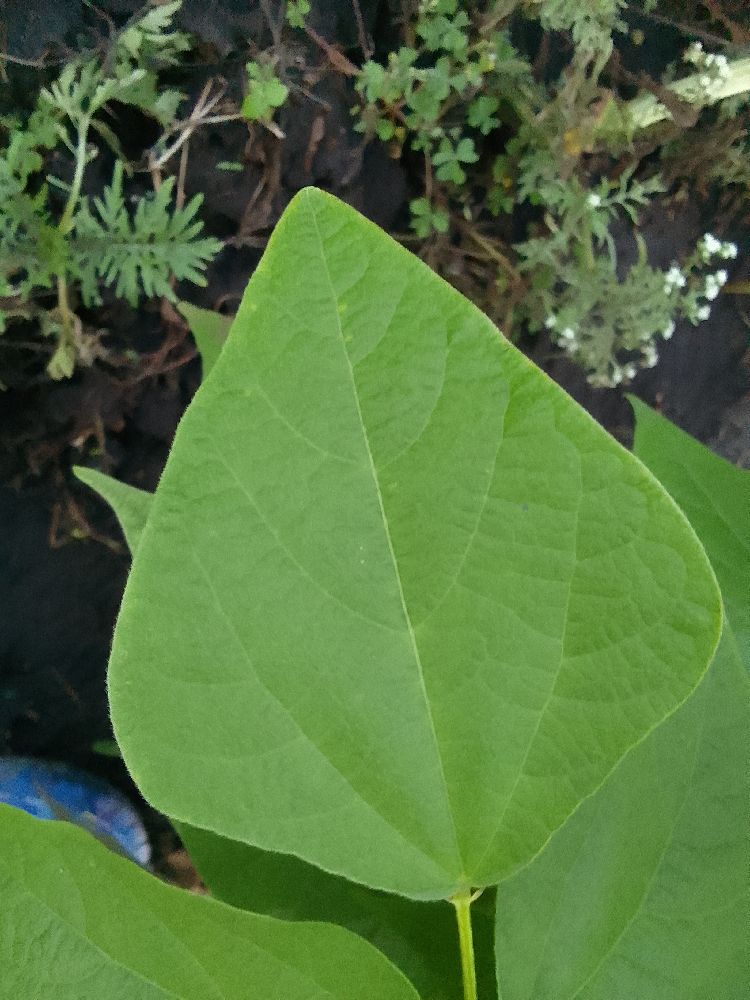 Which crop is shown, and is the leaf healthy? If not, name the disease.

common bean, healthy
